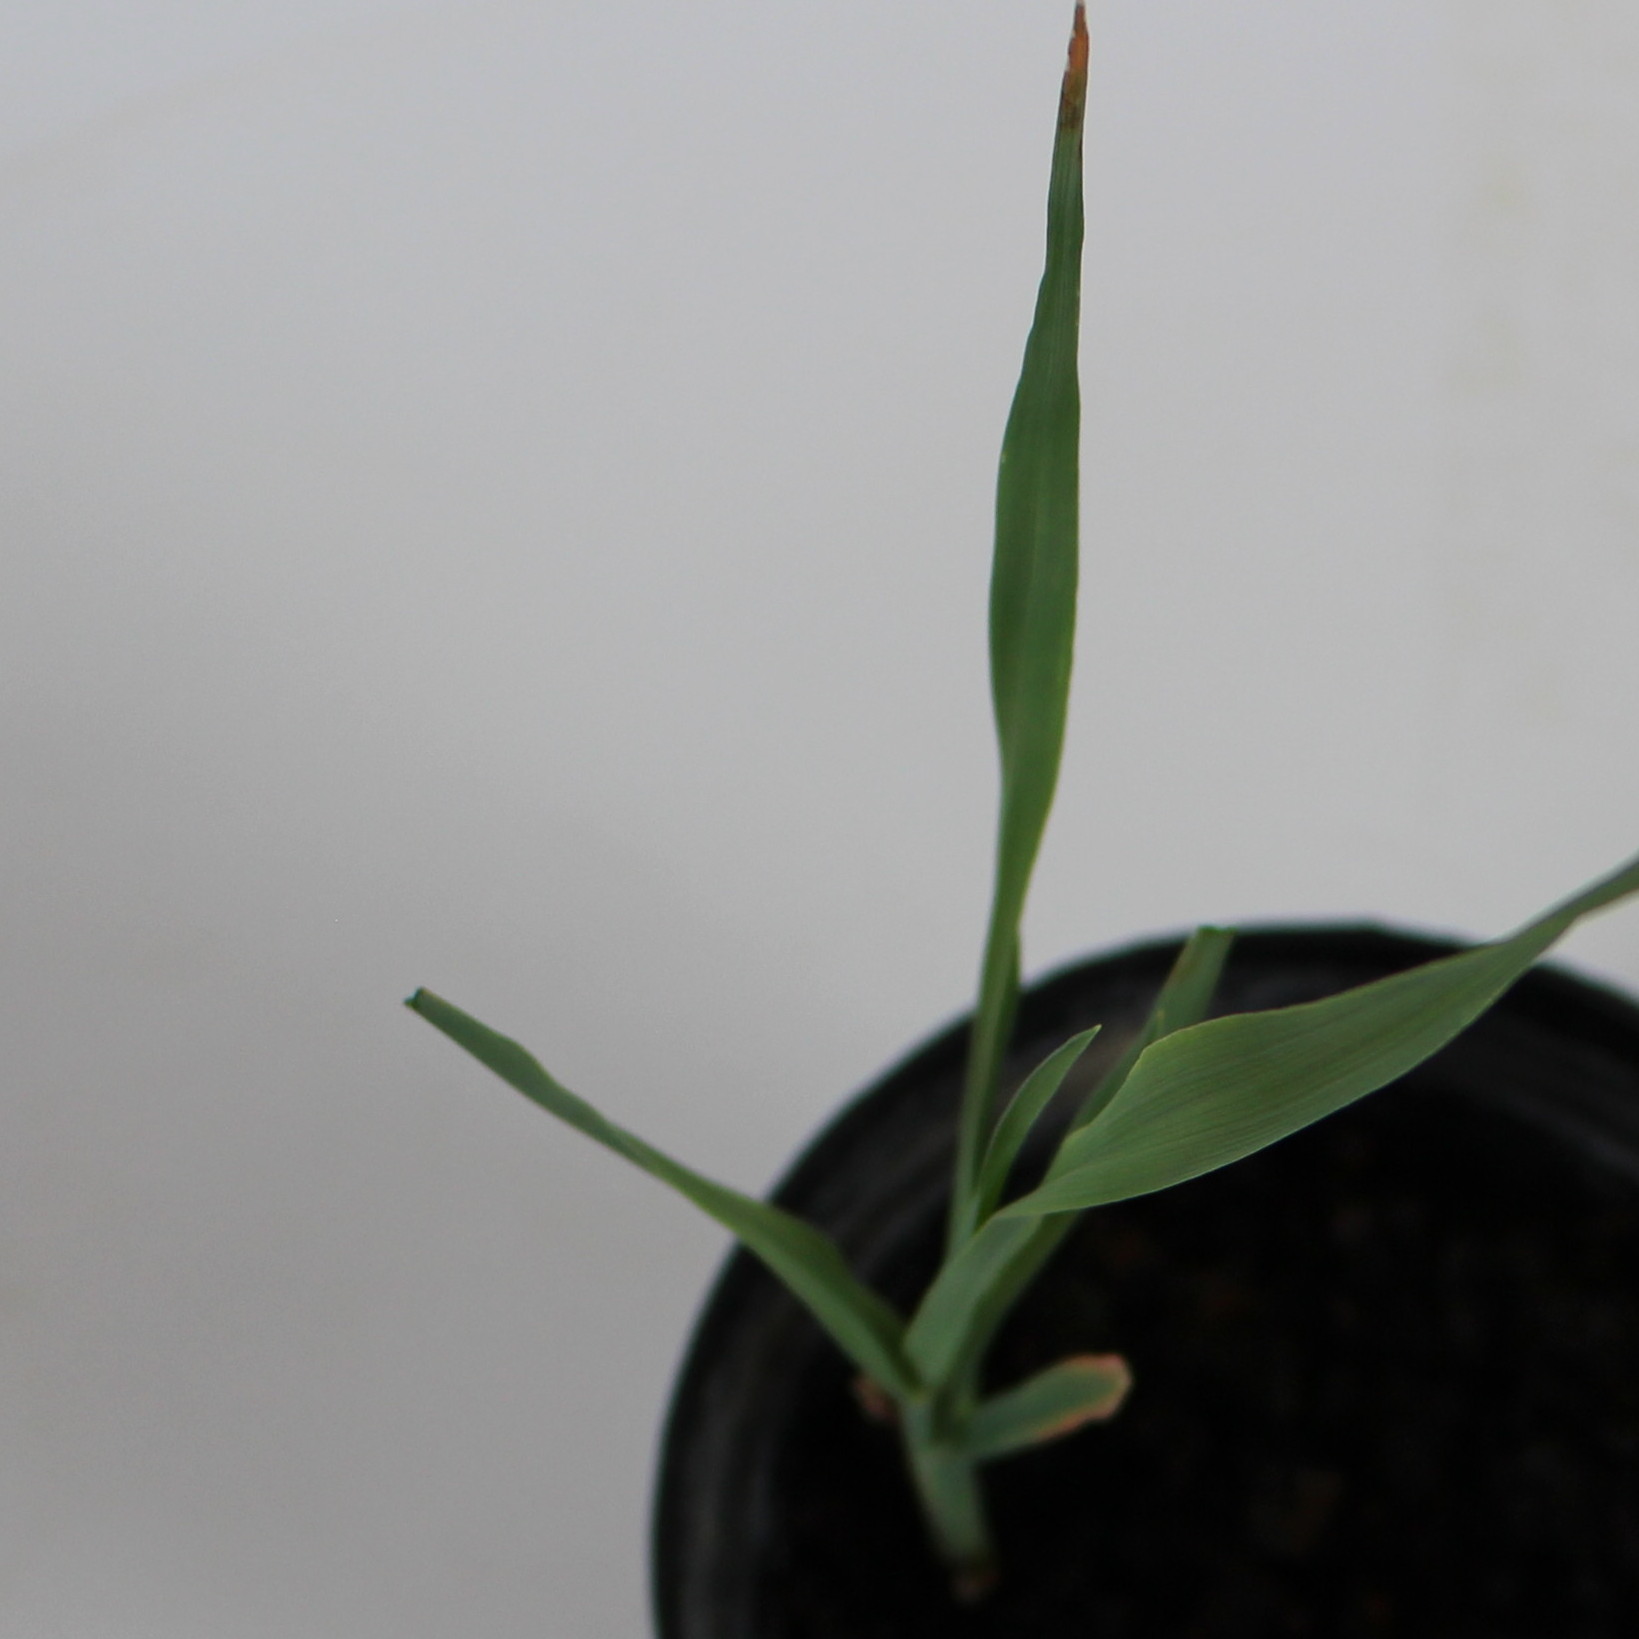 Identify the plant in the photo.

Avena sterilis
